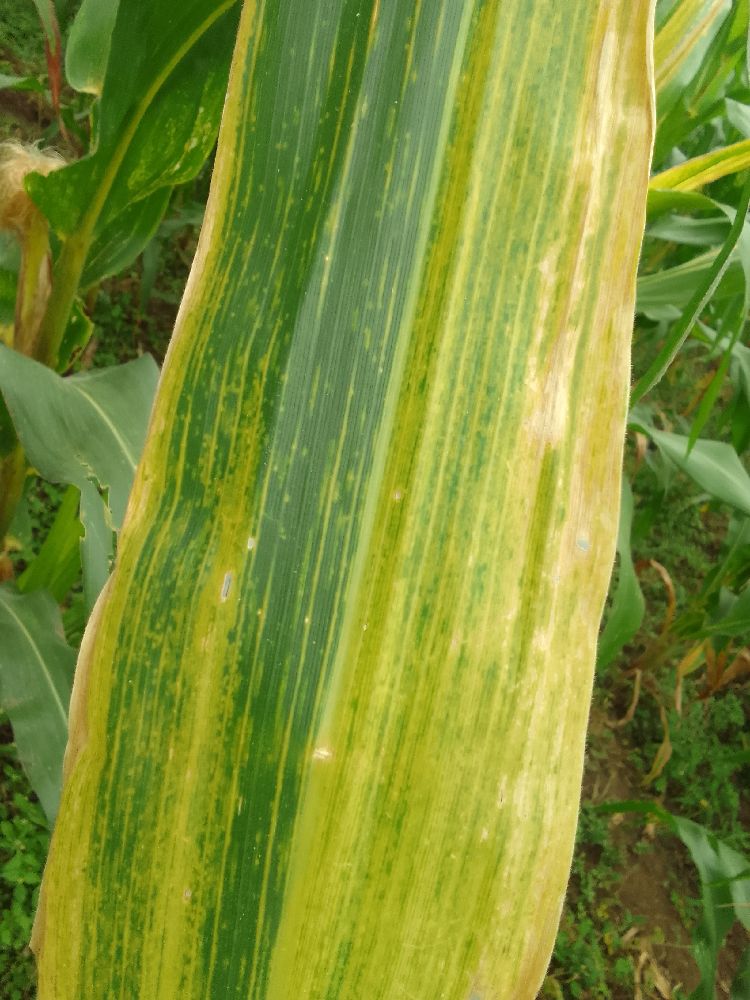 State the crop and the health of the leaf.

maize, maize lethal necrosis
